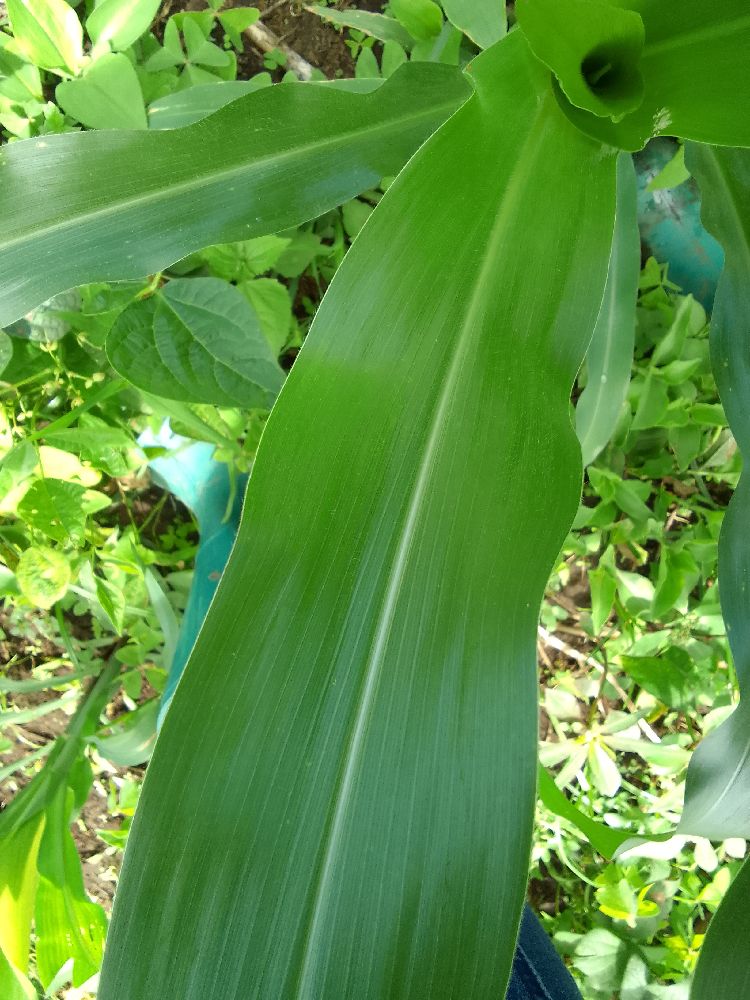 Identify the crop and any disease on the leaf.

maize, healthy
